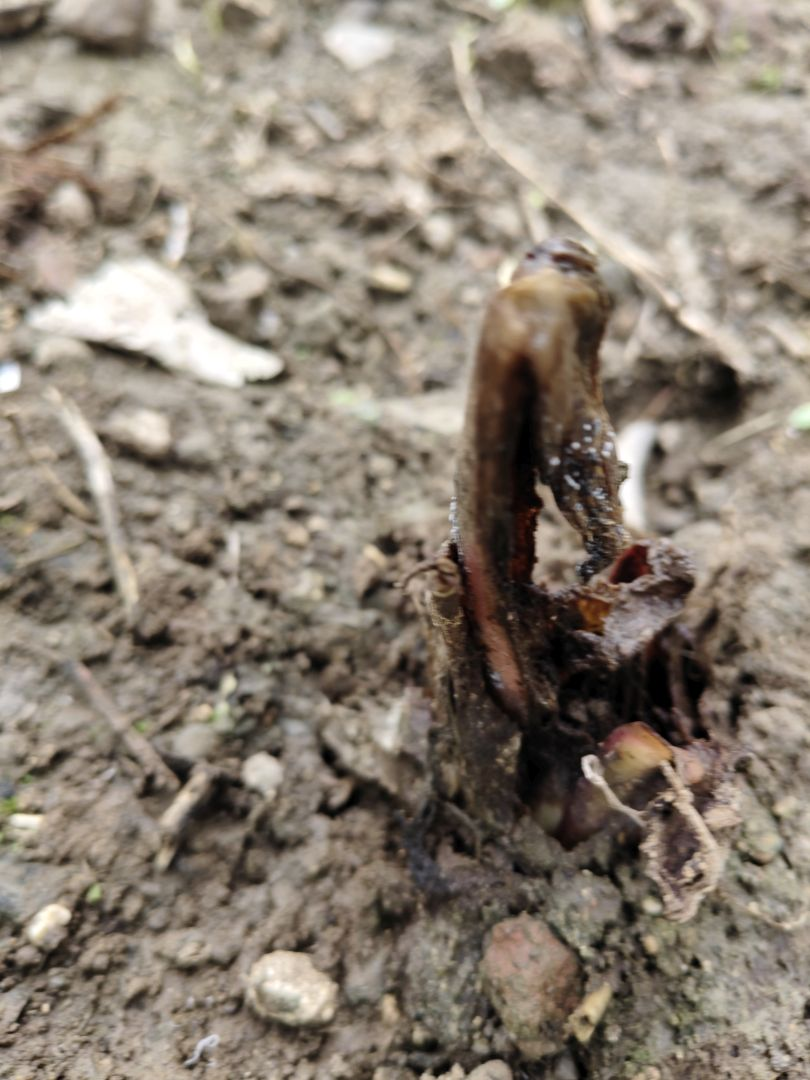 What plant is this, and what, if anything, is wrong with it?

taro, root rot
